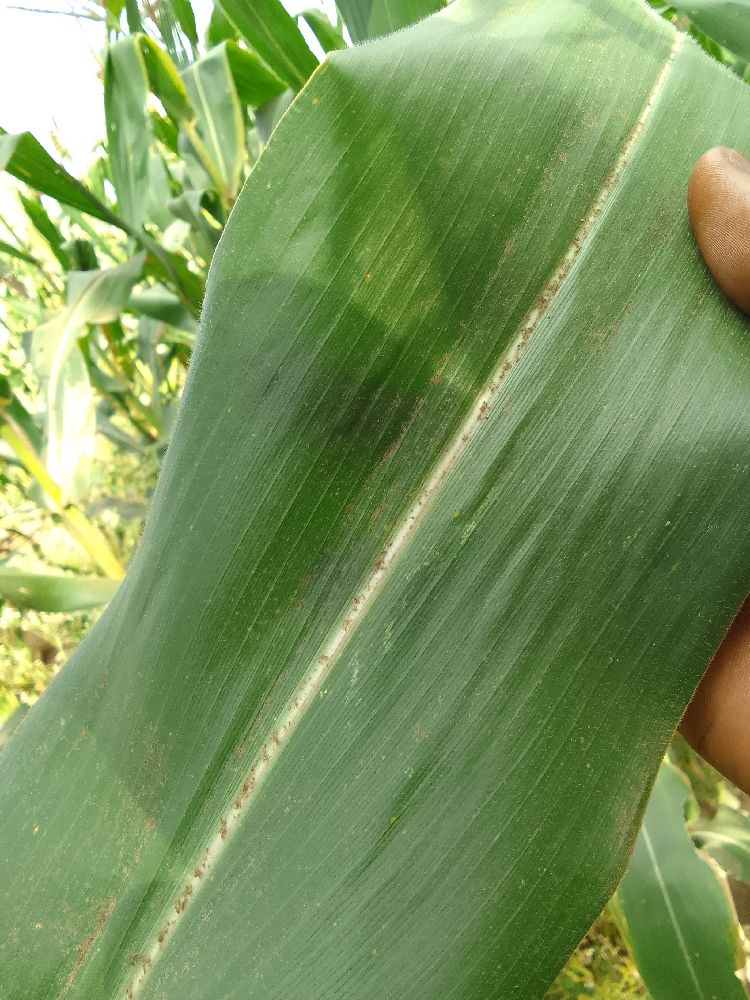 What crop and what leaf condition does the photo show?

maize, healthy
